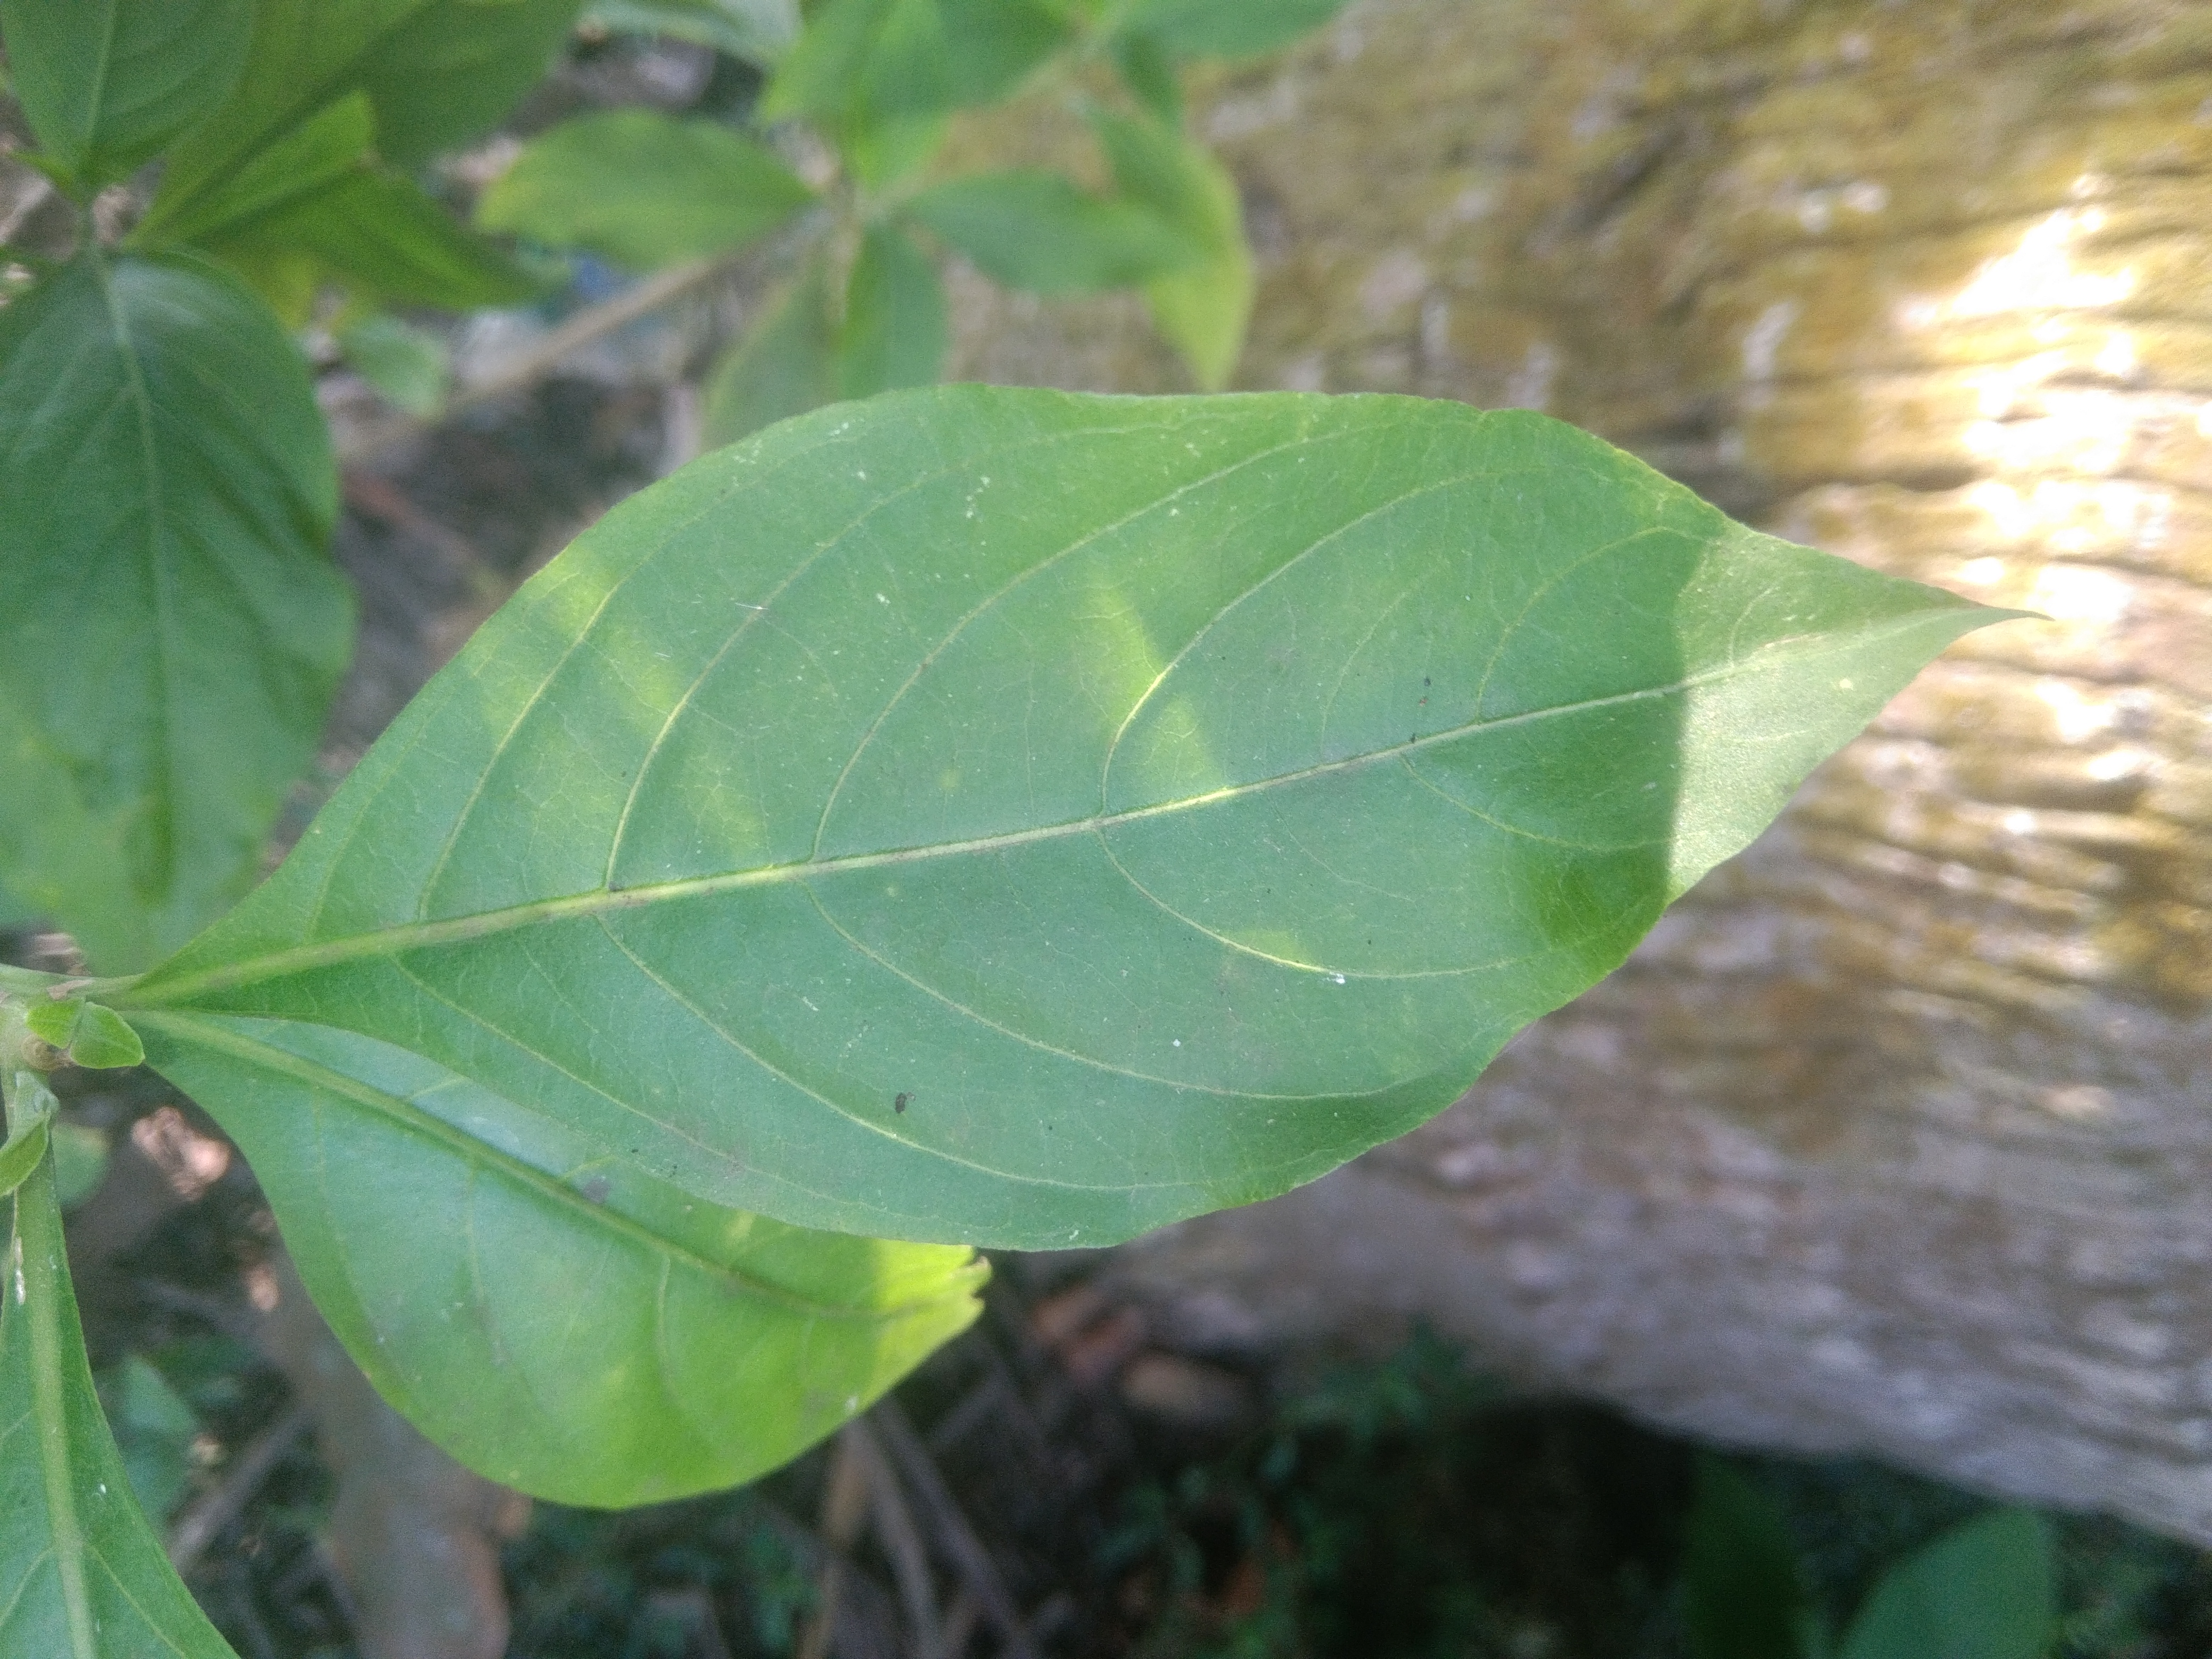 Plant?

vasaka
